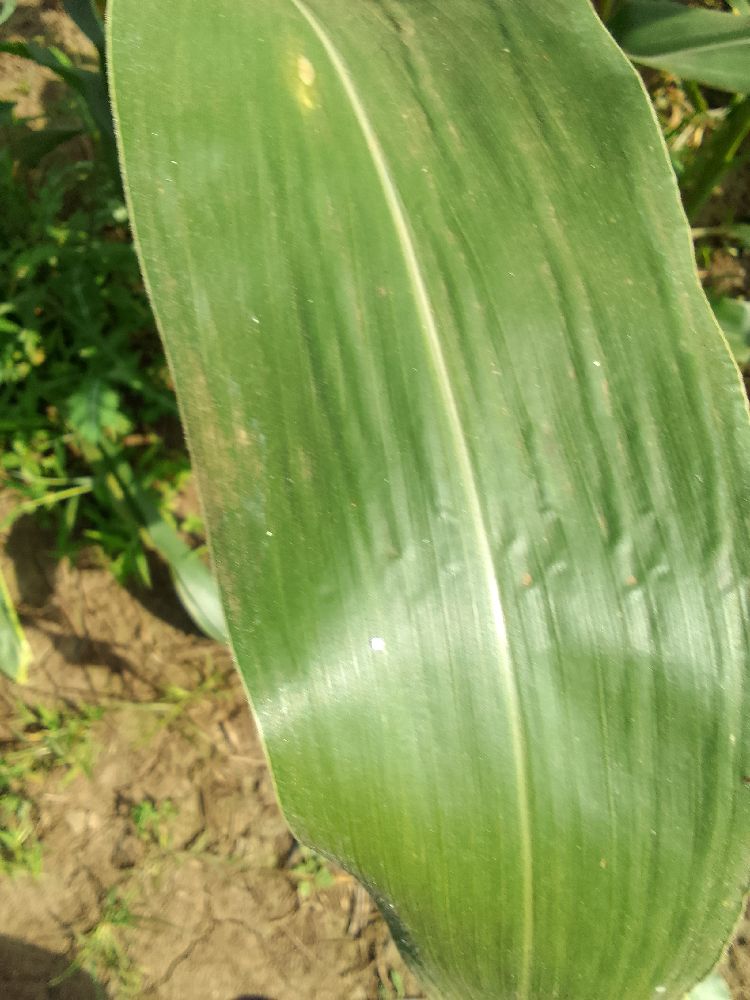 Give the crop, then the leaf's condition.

maize, healthy
